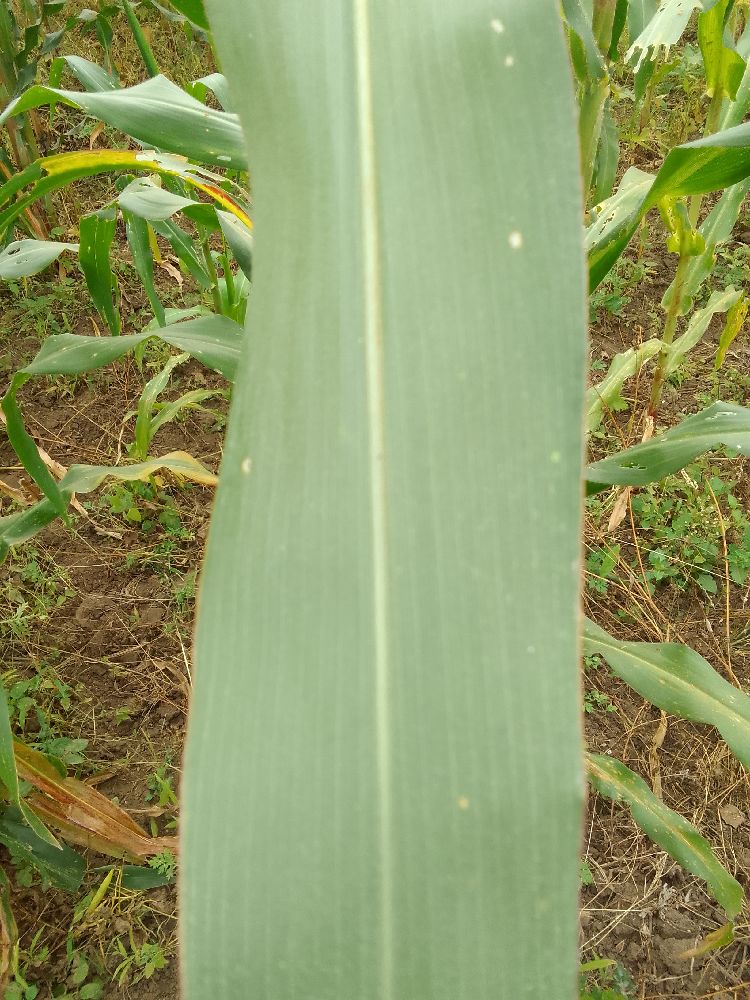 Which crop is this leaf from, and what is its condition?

maize, healthy
